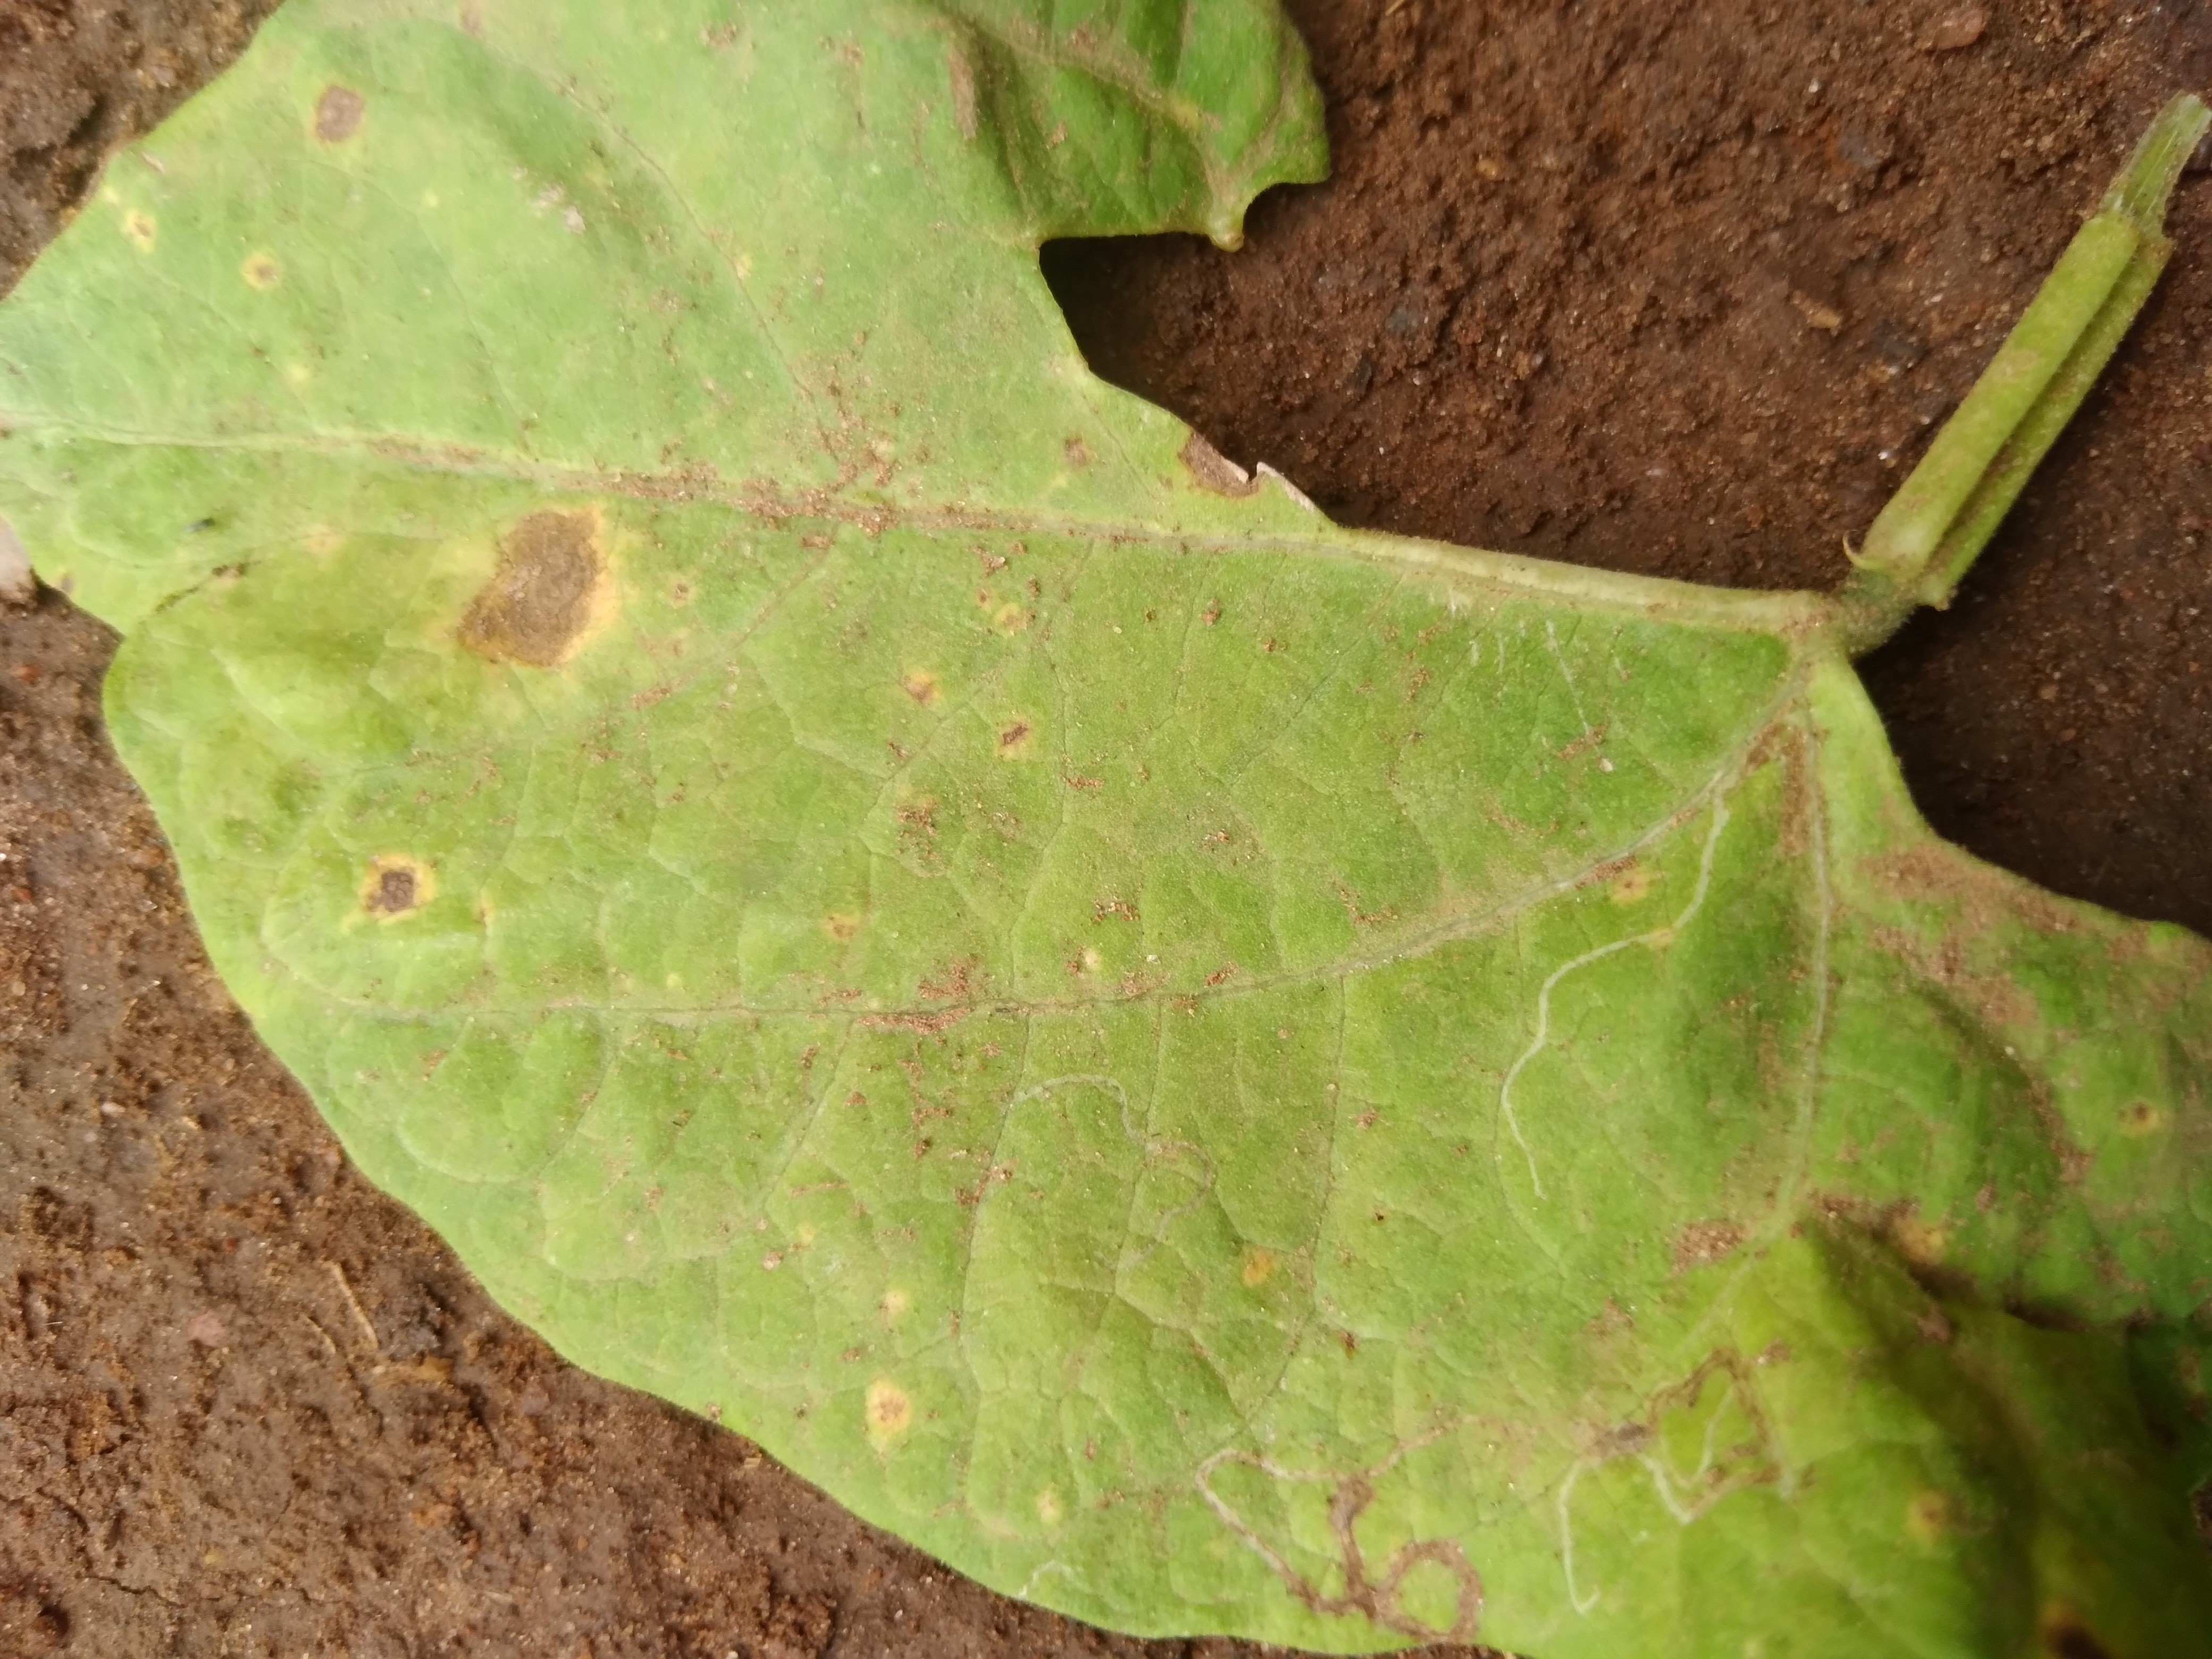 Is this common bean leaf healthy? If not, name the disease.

rust
